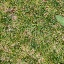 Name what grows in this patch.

grass
